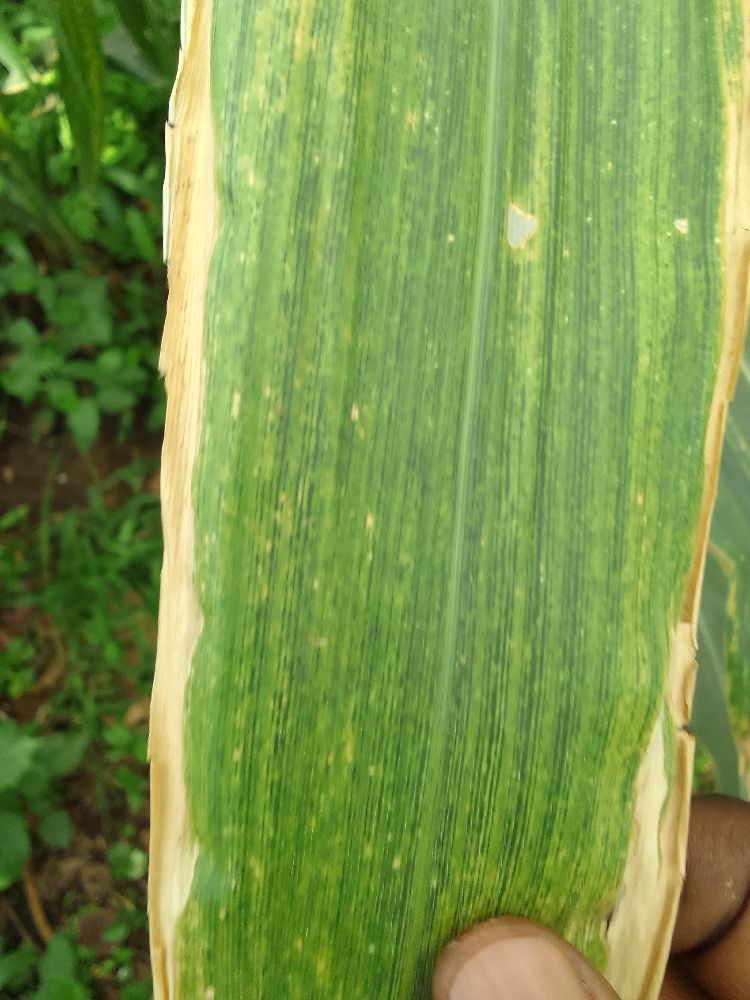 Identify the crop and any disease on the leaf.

maize, maize lethal necrosis
